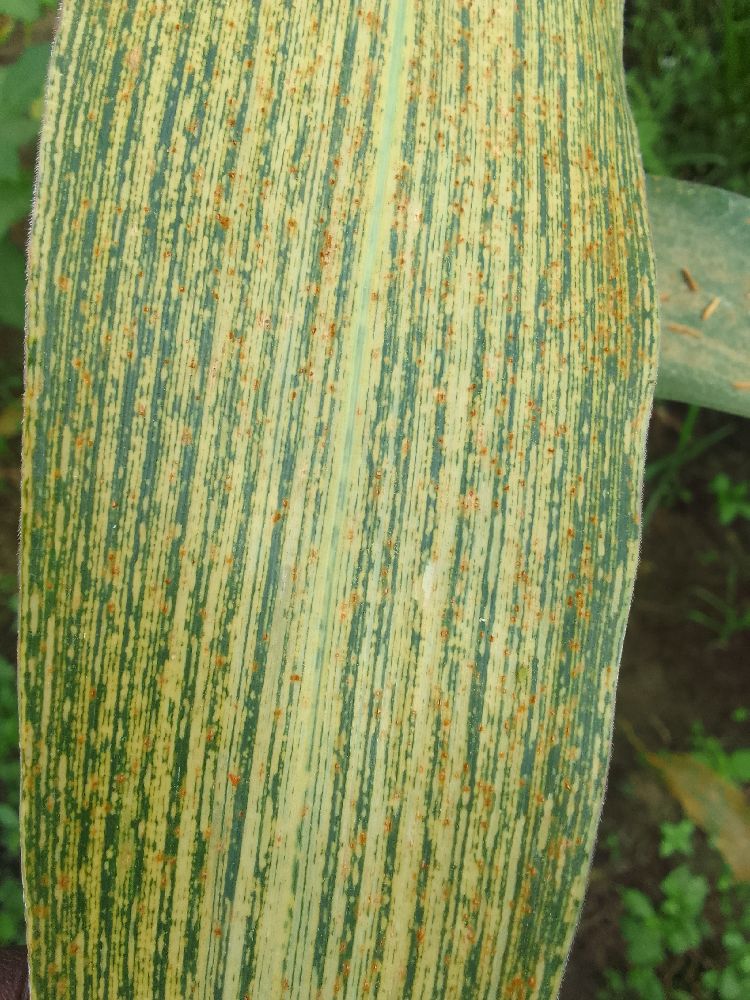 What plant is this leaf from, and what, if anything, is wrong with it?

maize, maize streak virus
